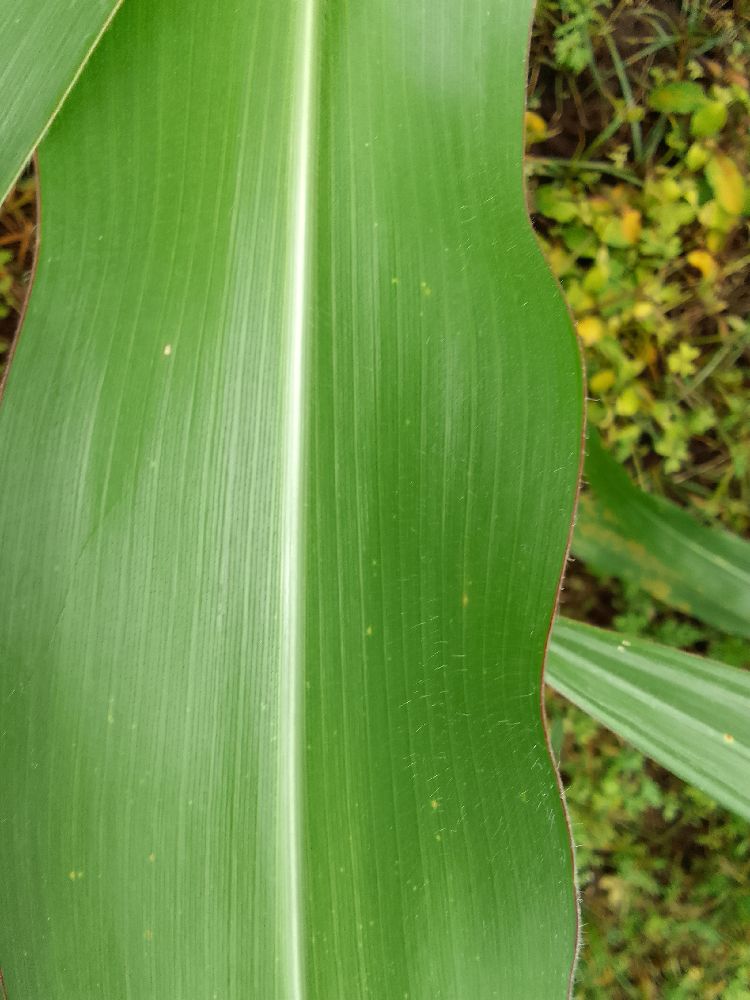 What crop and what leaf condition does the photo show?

maize, healthy
